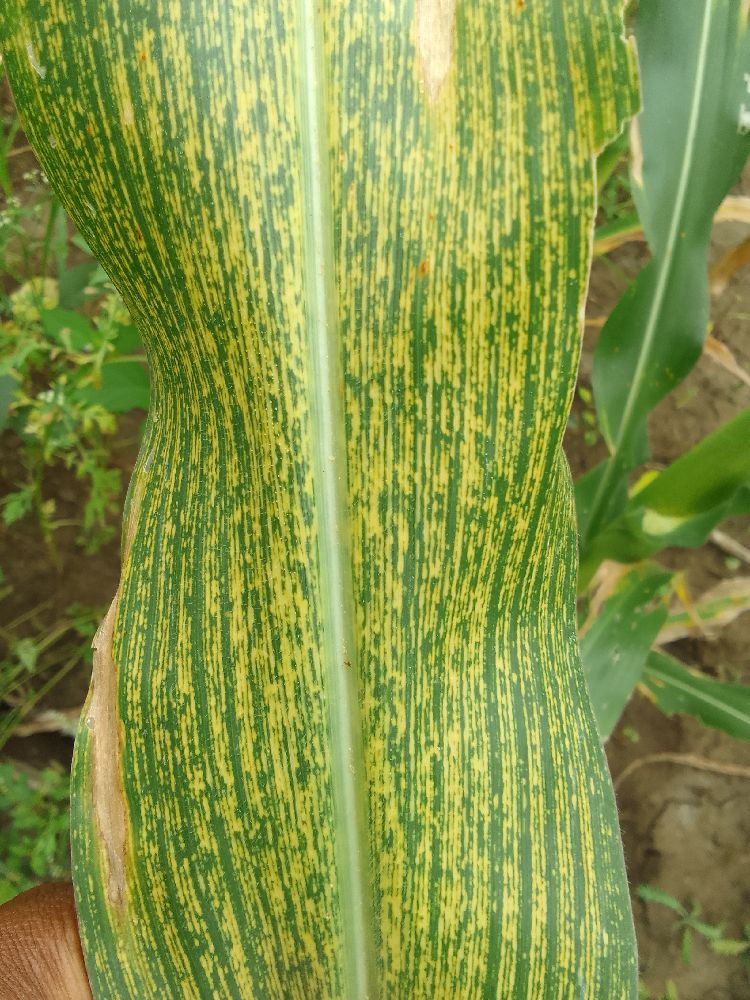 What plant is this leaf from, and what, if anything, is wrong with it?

maize, maize streak virus
